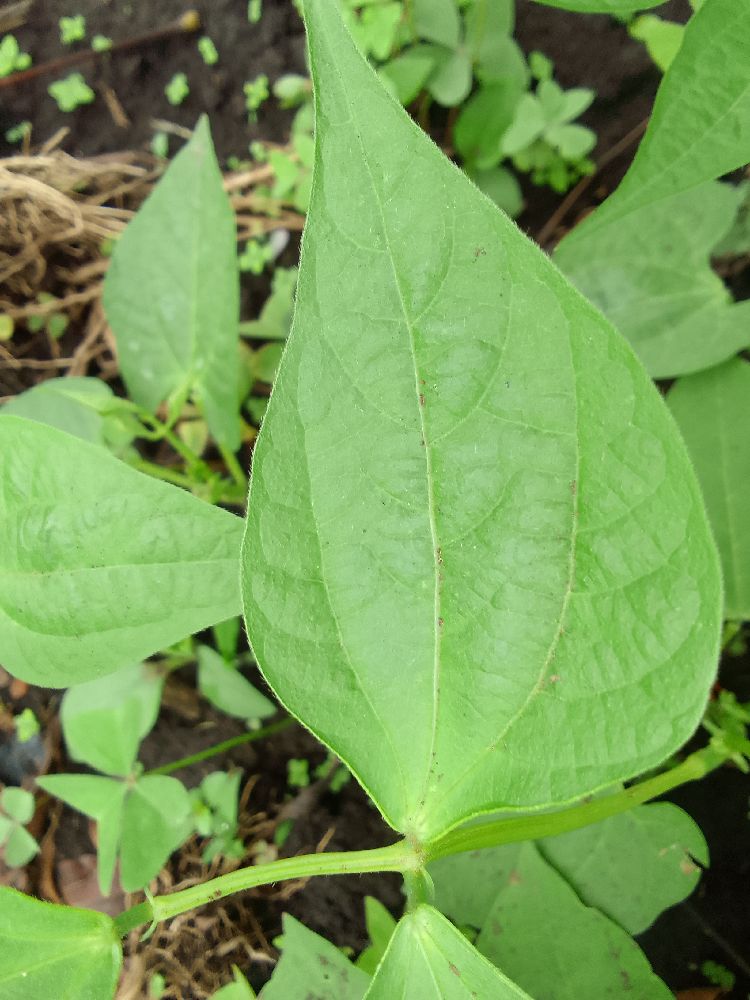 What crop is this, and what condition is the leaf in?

common bean, healthy
